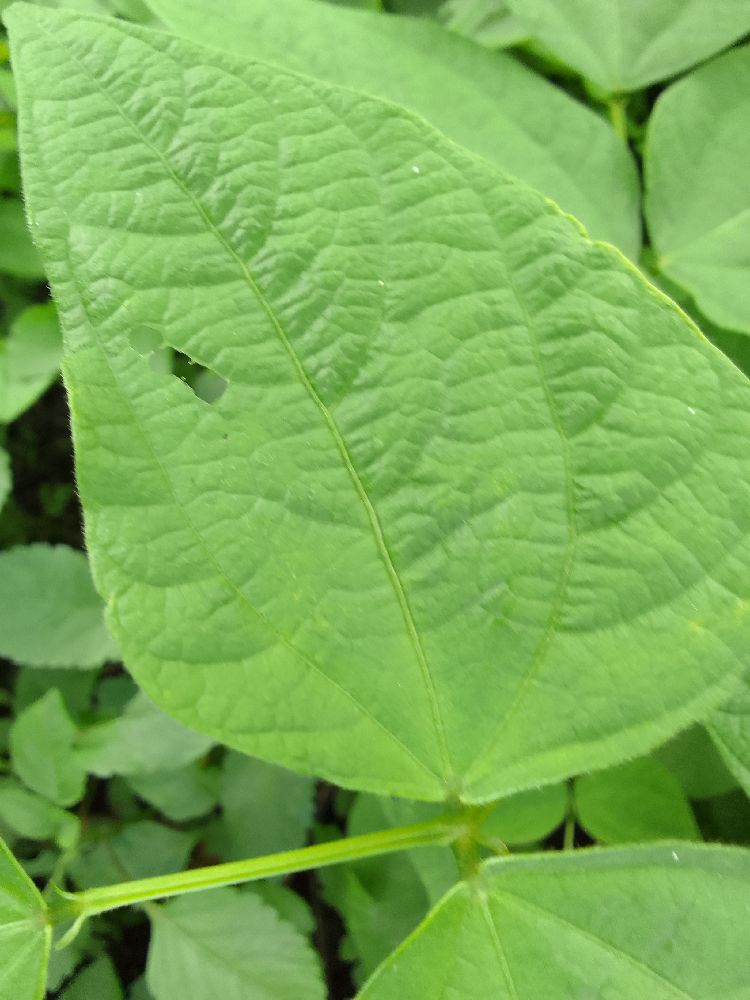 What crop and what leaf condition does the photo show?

common bean, healthy
